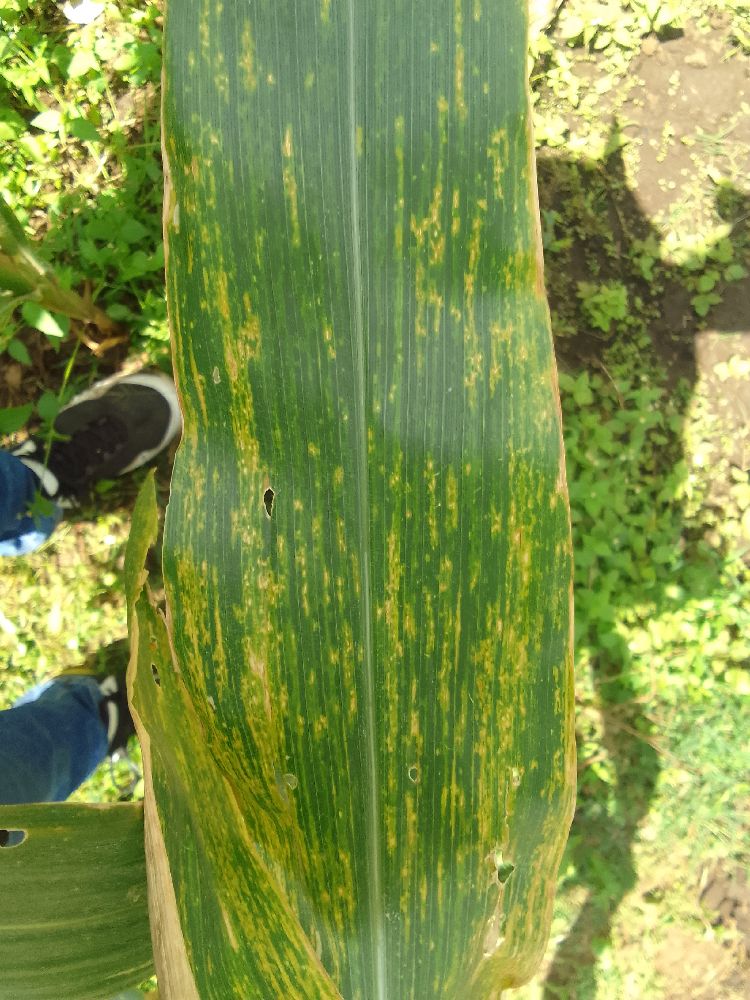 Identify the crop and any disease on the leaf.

maize, maize lethal necrosis
